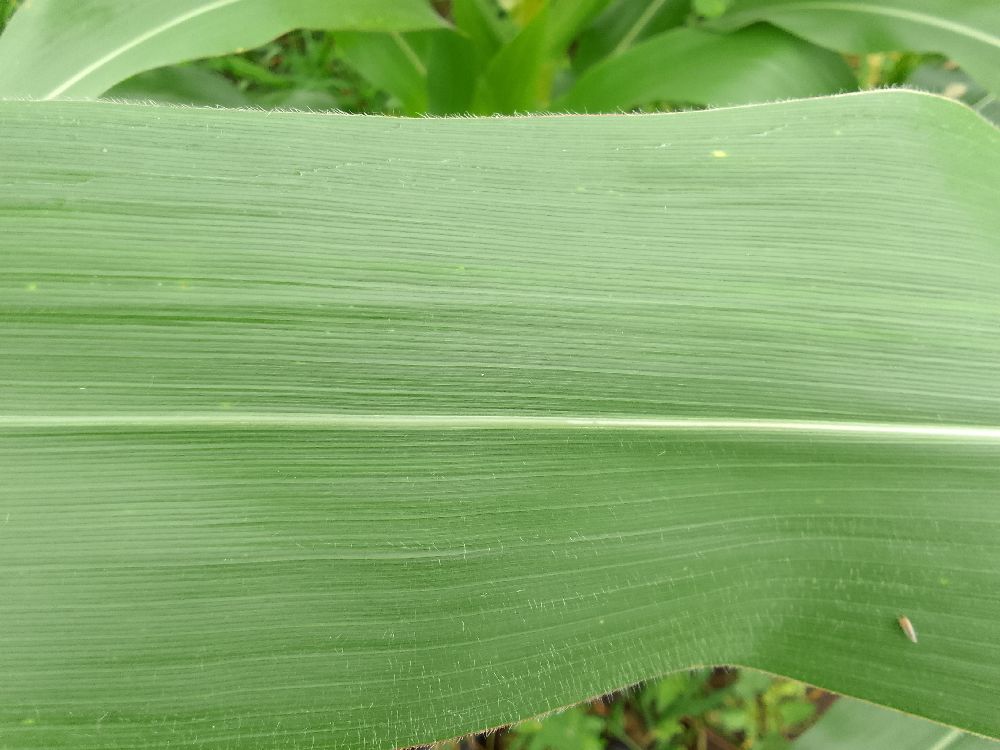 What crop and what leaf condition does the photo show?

maize, healthy
